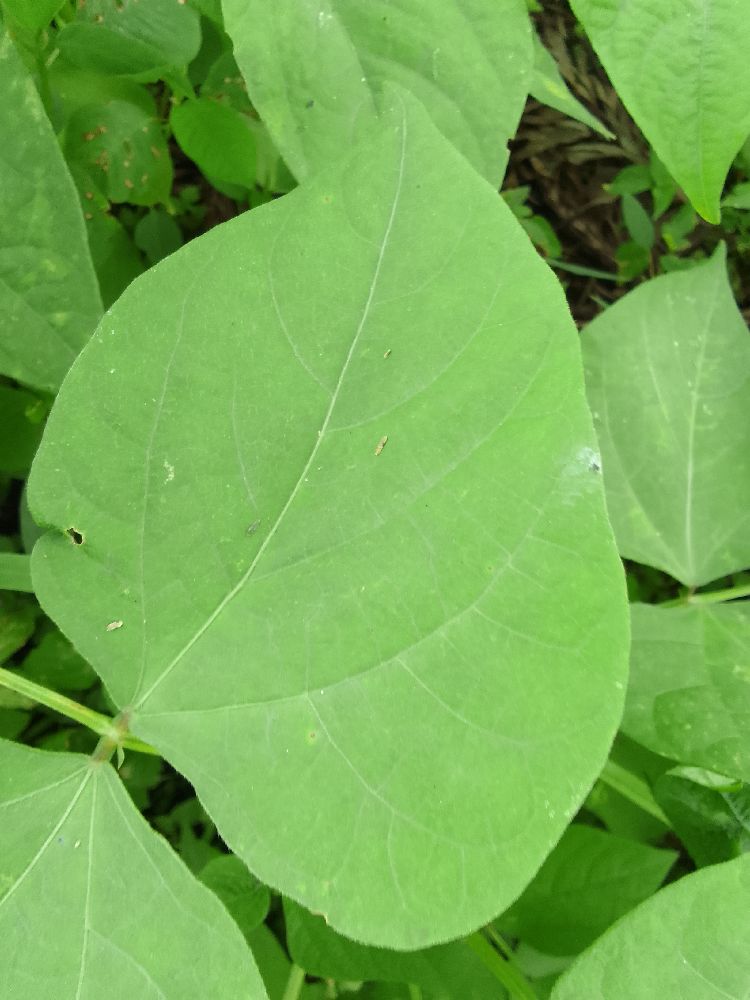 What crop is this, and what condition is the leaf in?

common bean, healthy
